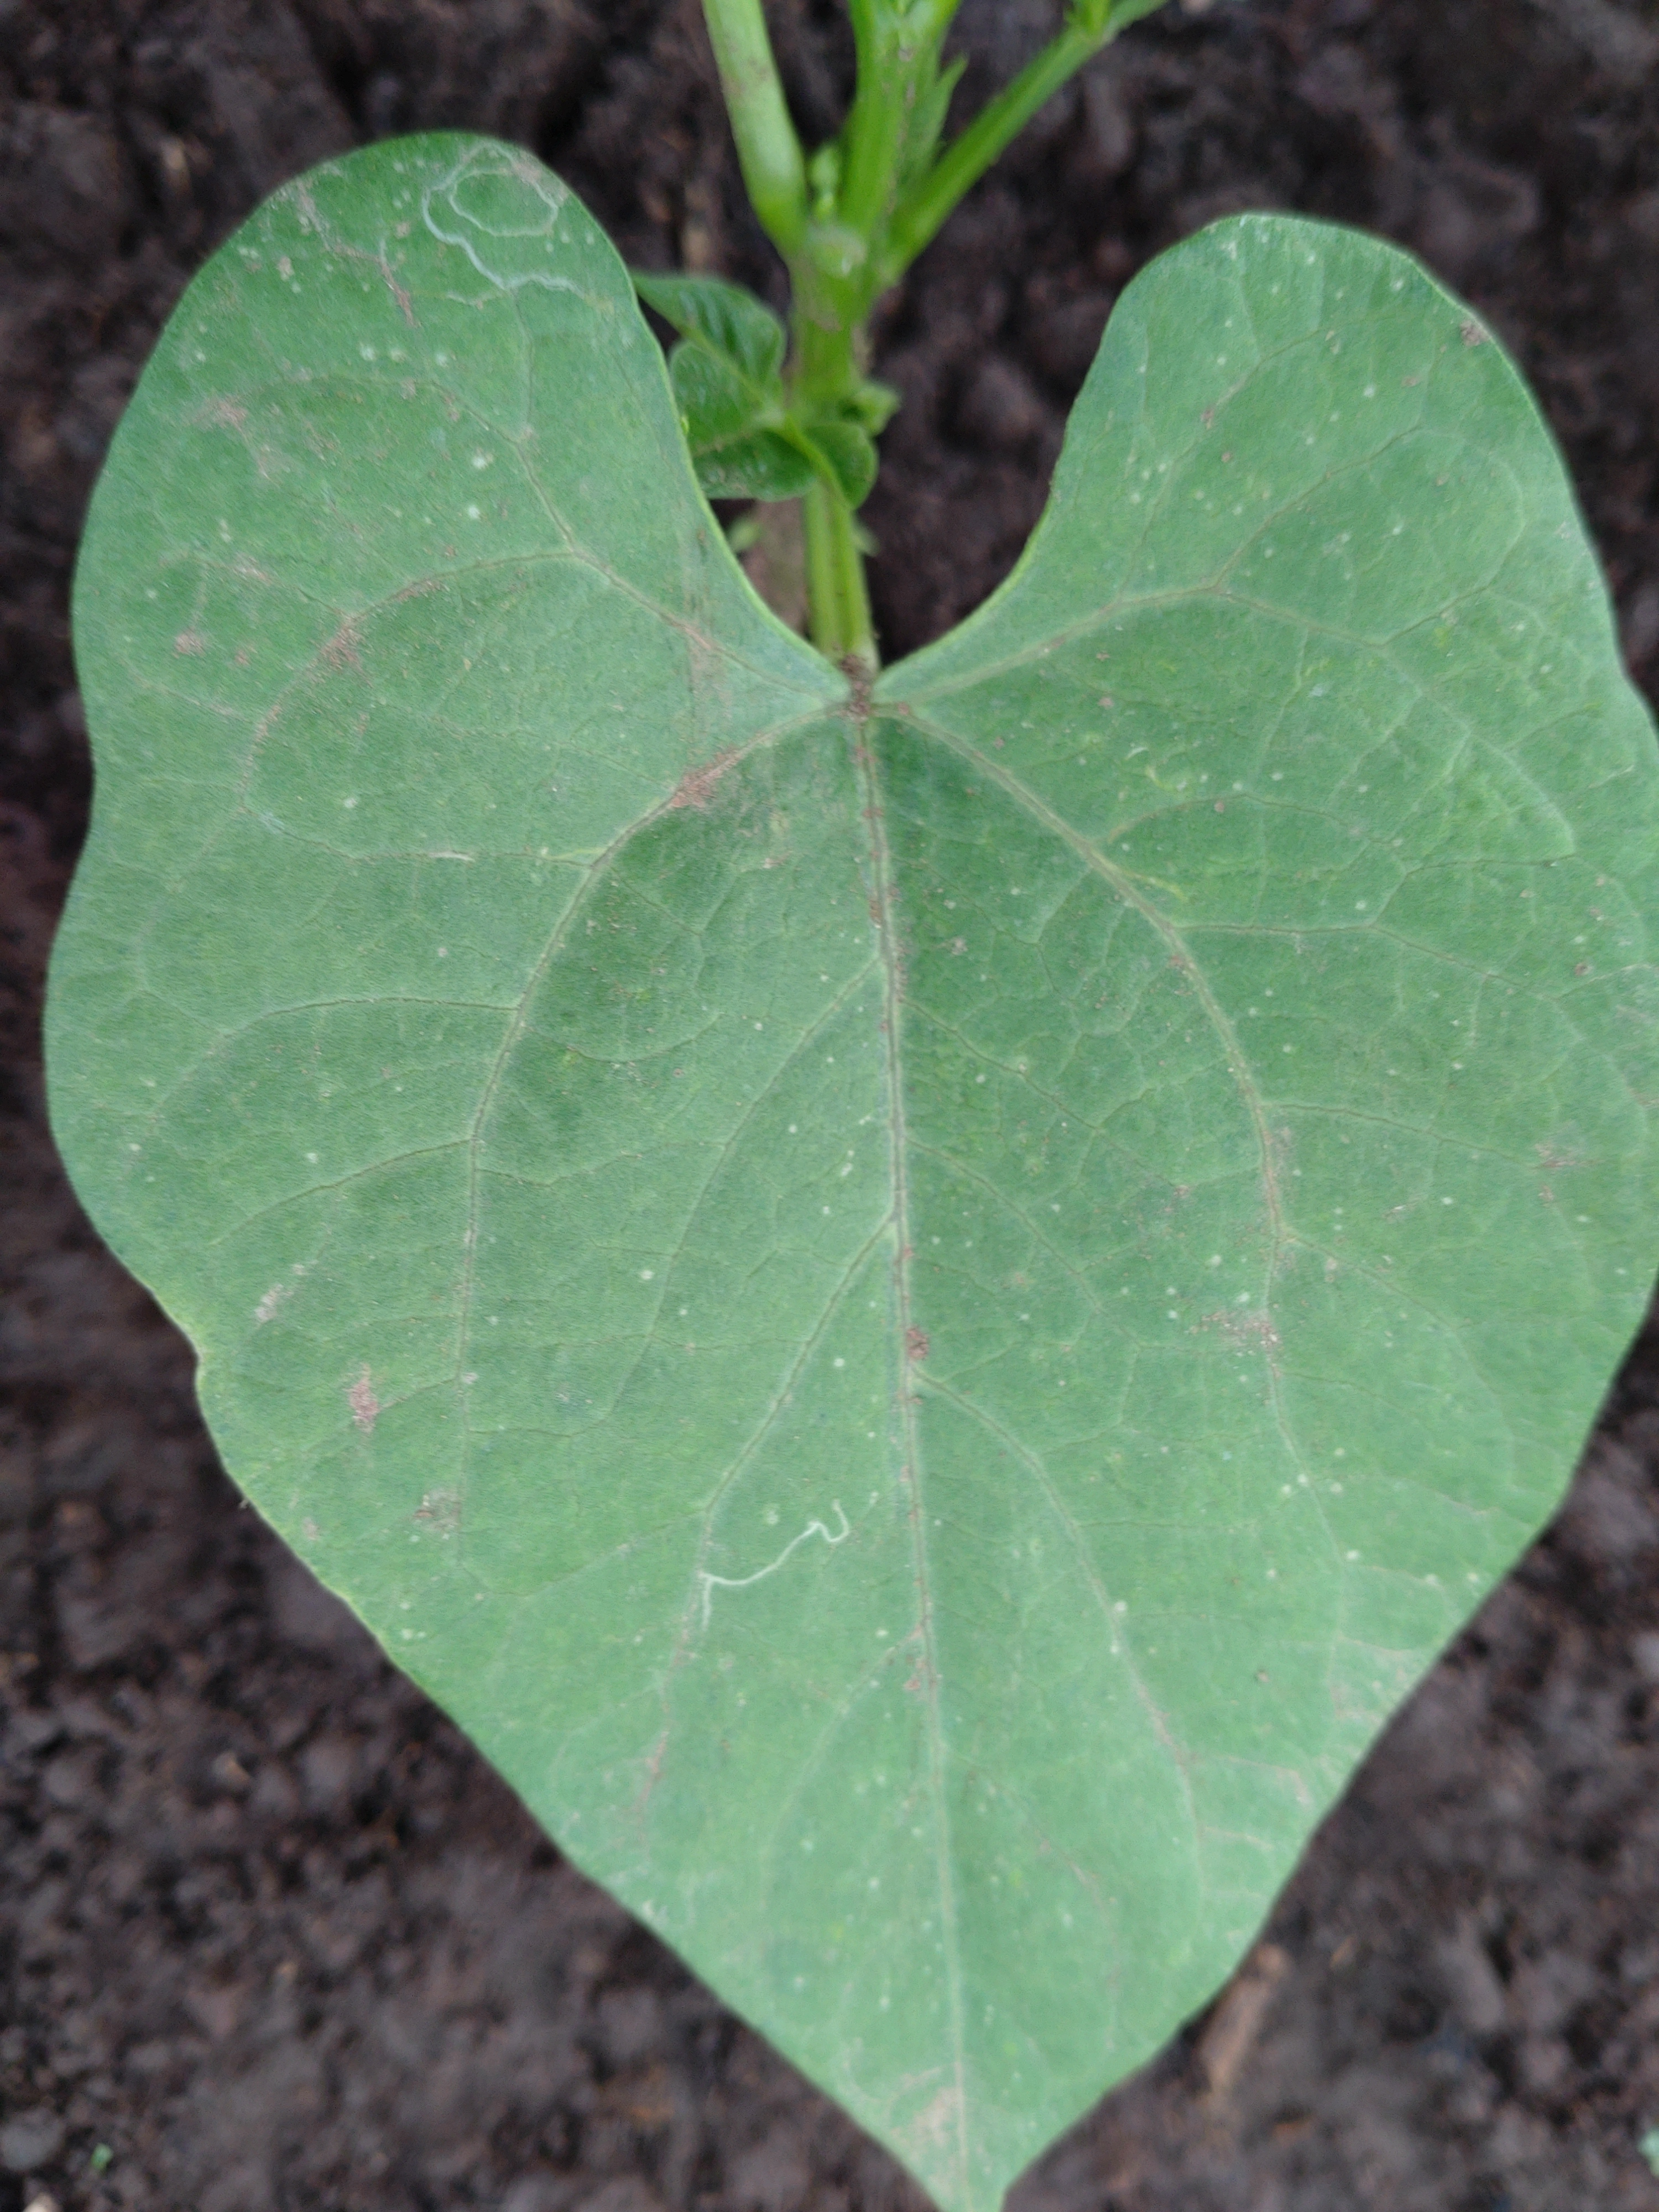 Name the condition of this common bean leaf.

healthy
